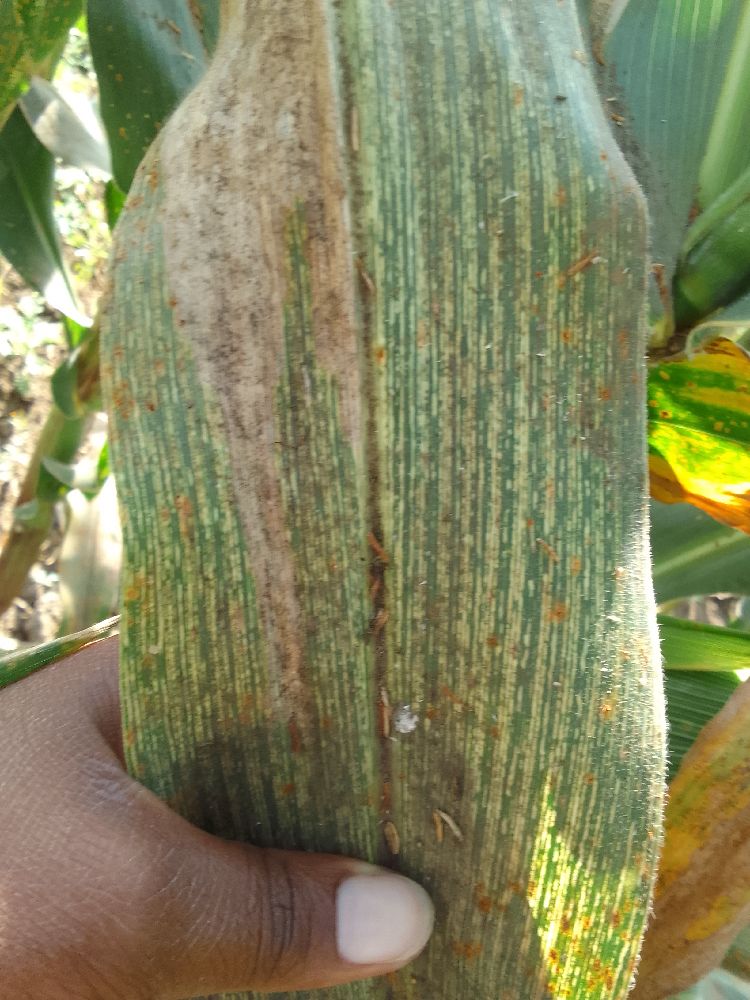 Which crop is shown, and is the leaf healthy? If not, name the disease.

maize, maize streak virus
